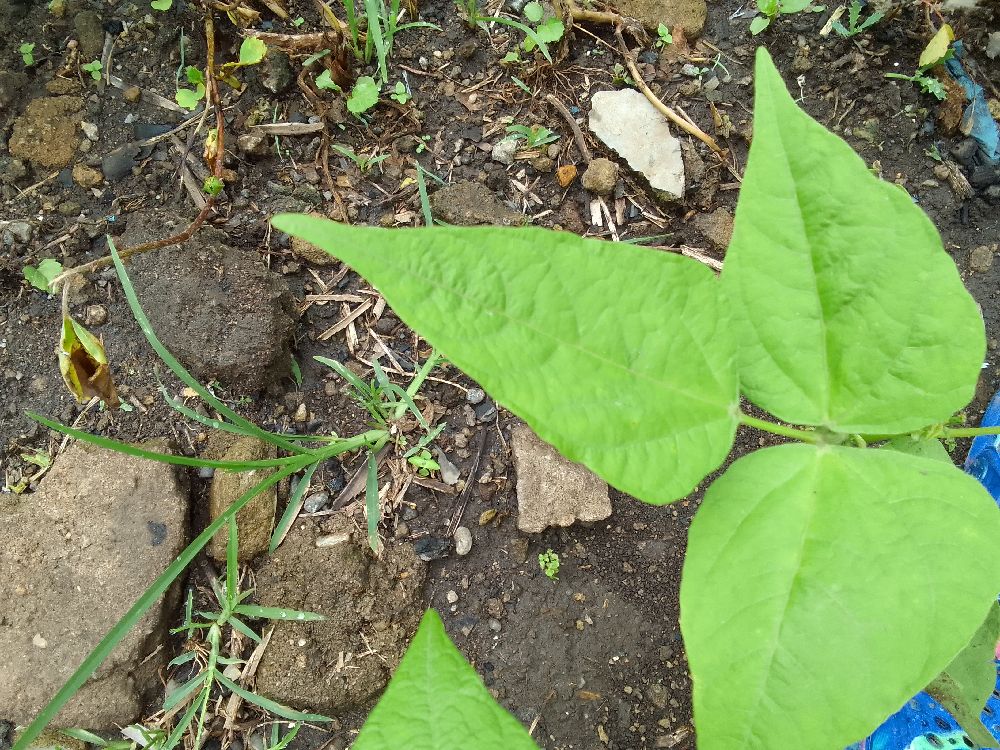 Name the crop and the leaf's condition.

common bean, healthy
